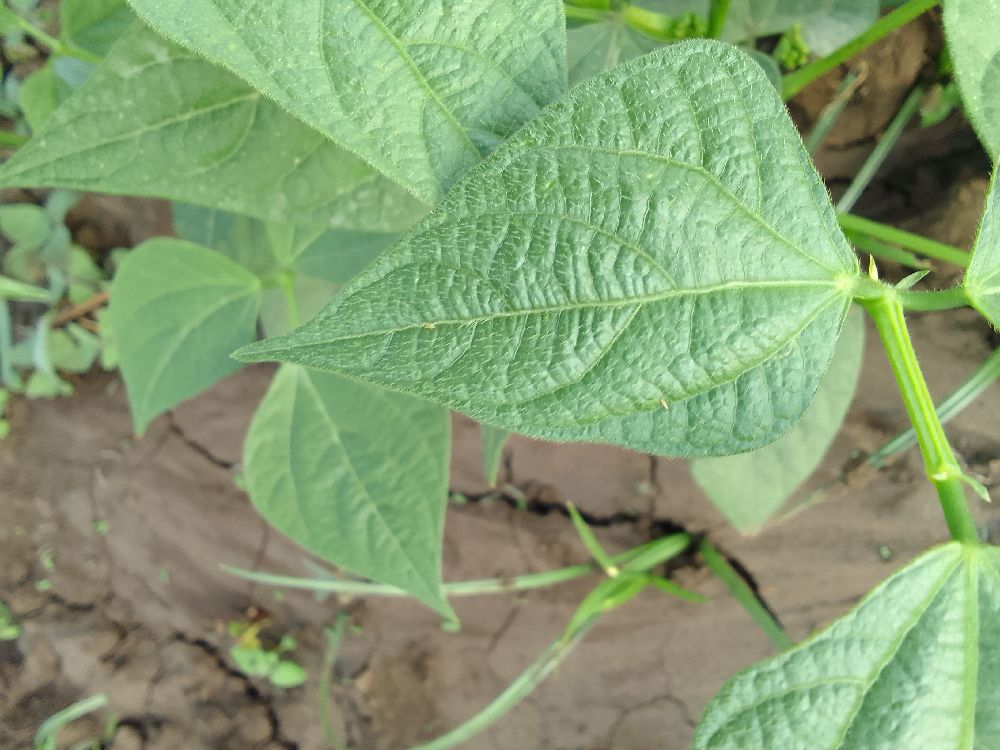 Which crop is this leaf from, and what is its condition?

common bean, healthy
